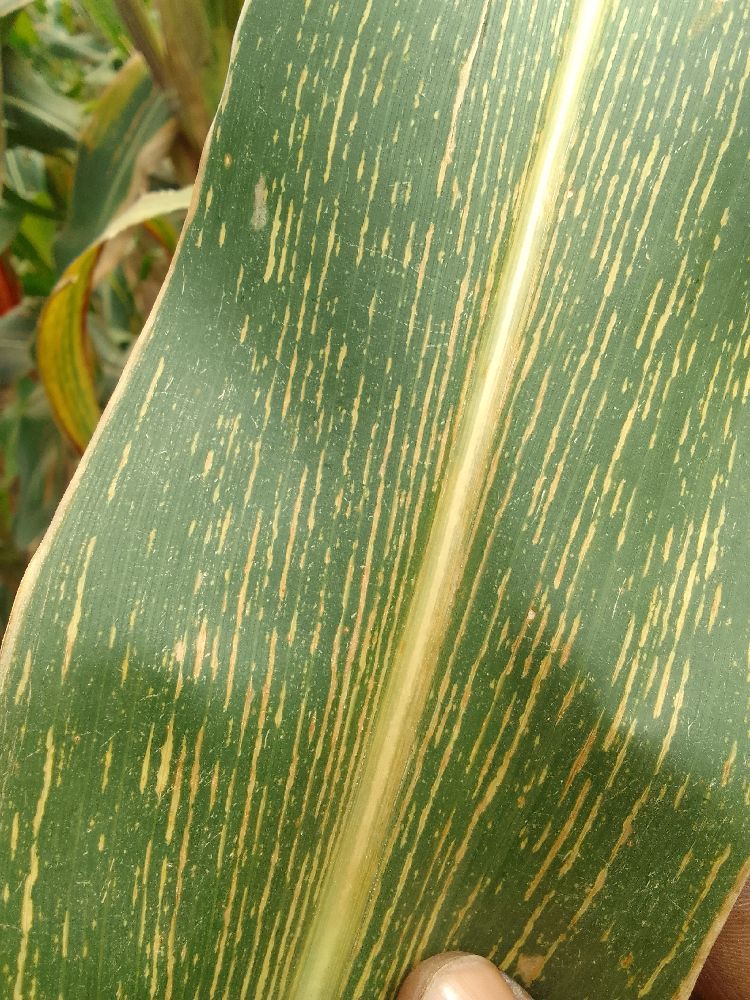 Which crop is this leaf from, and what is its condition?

maize, maize streak virus
